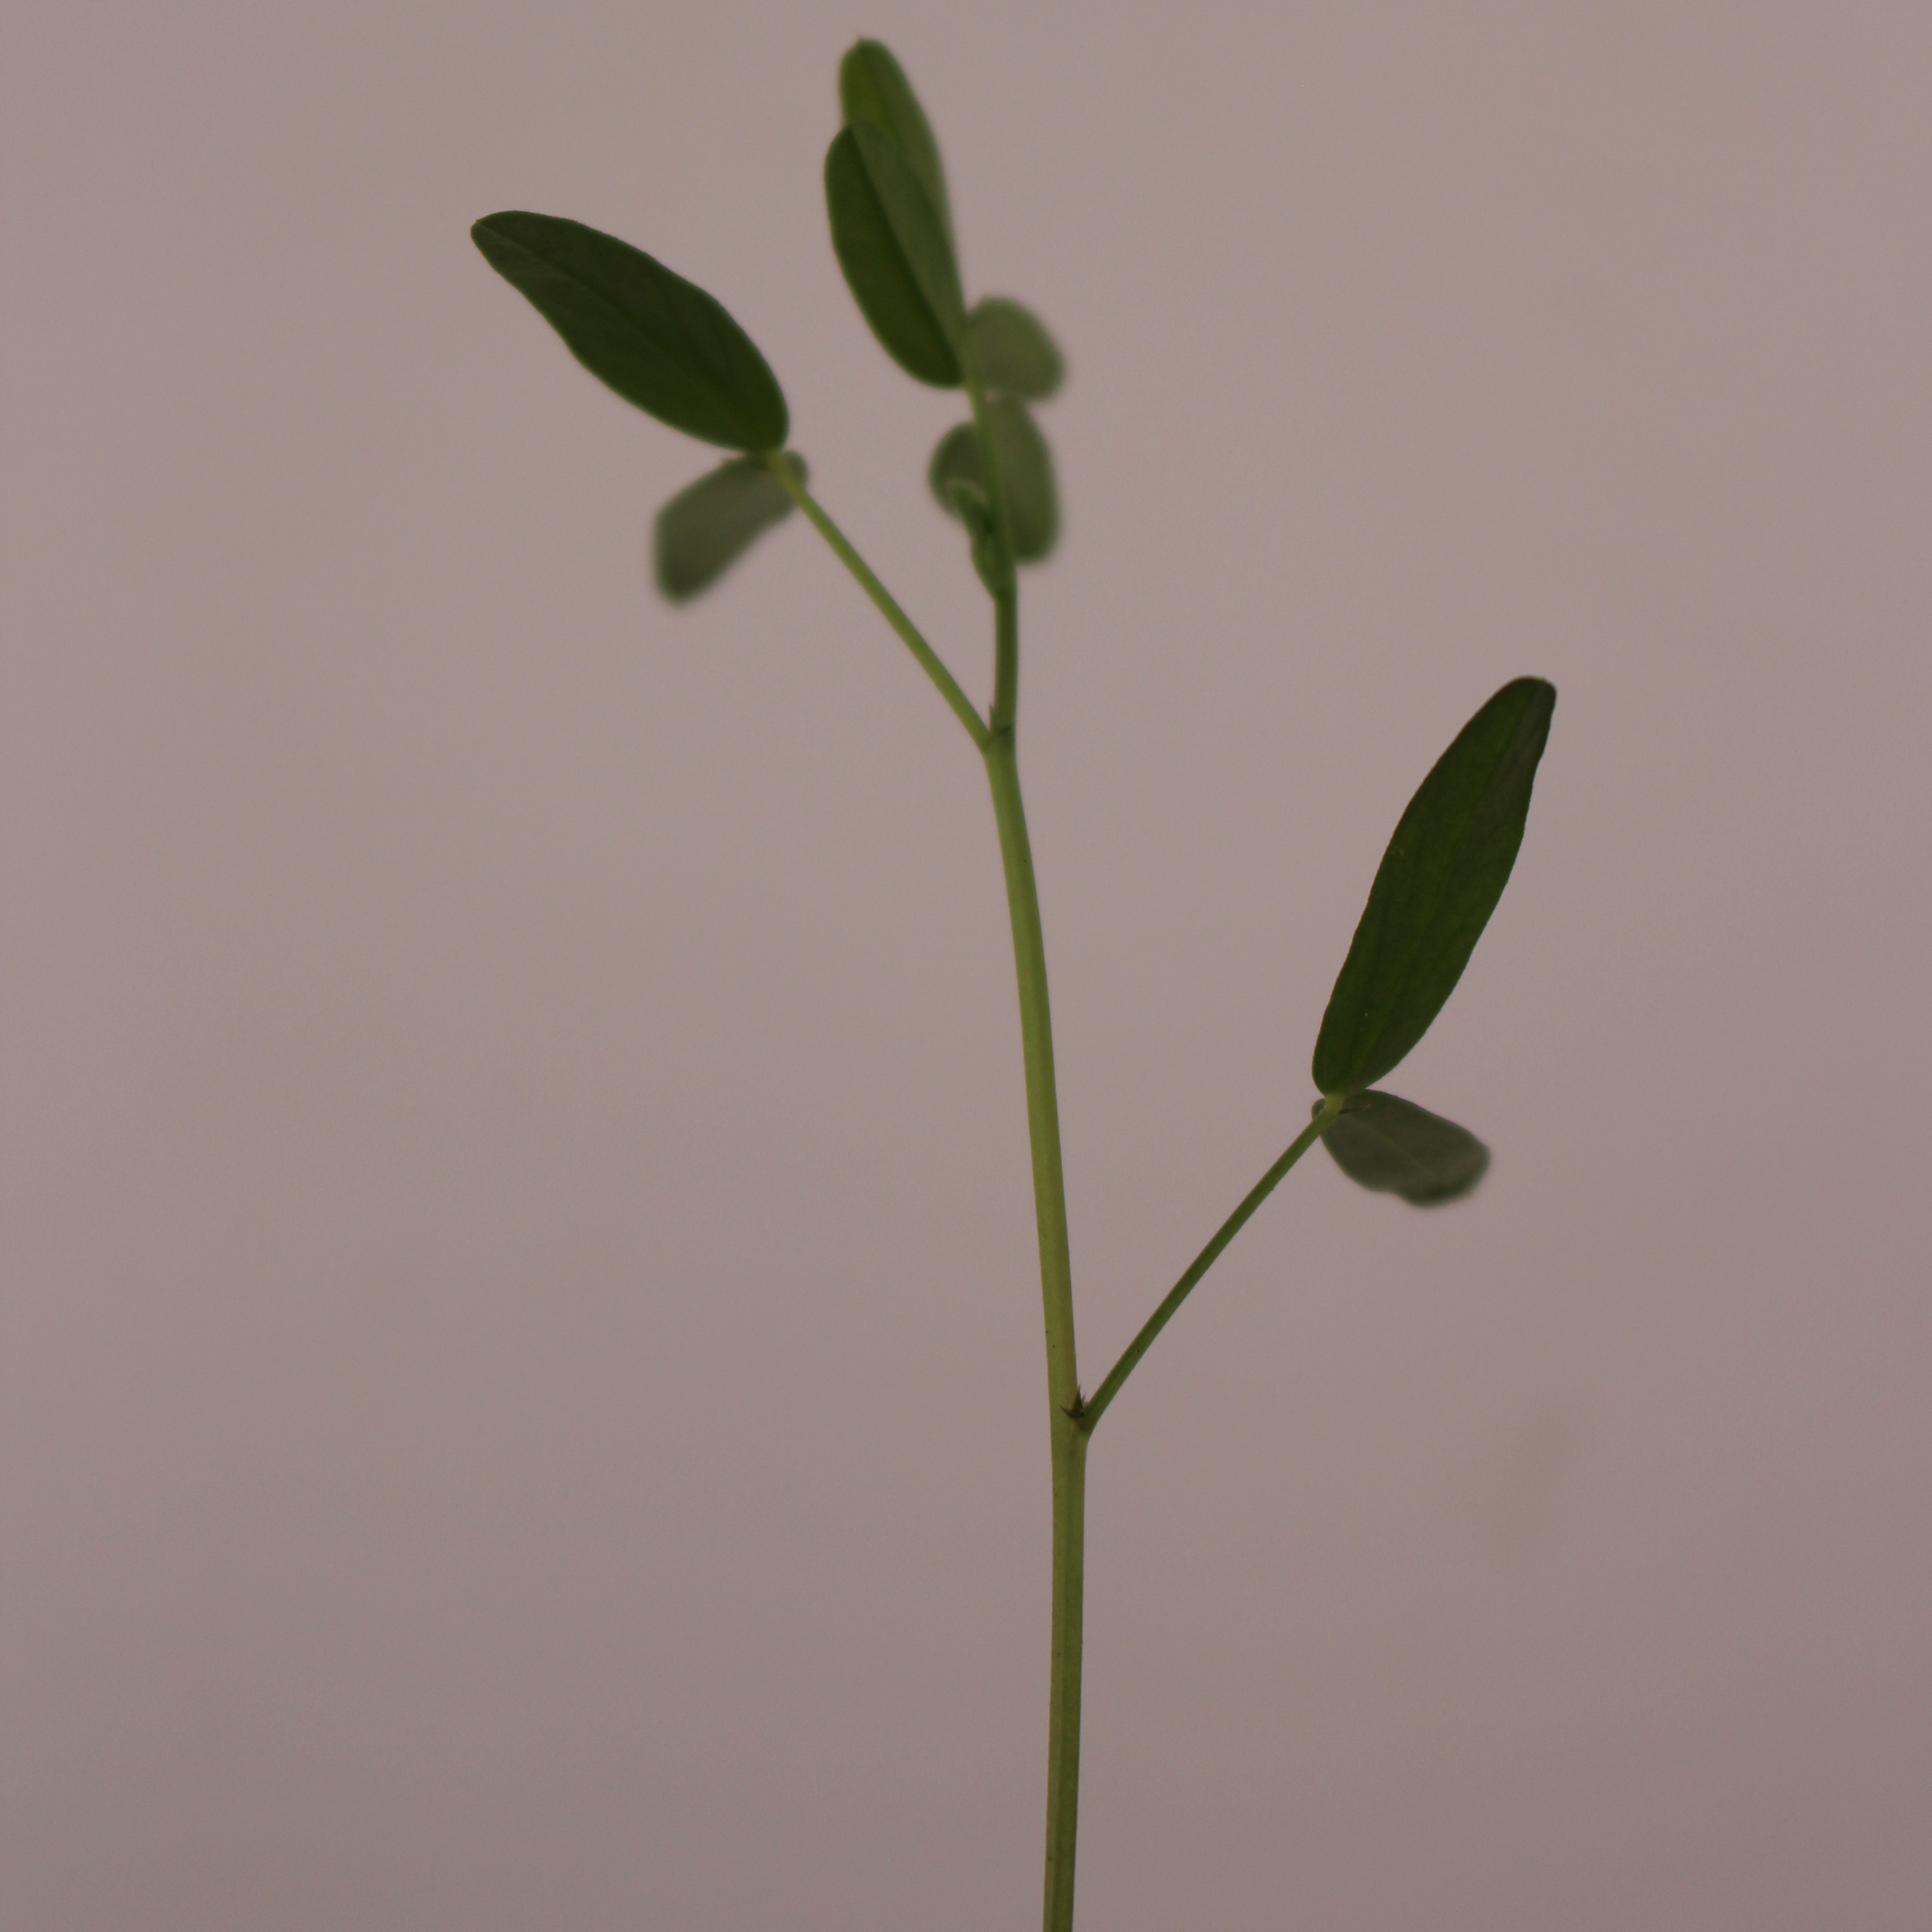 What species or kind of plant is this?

Vicia sativa
